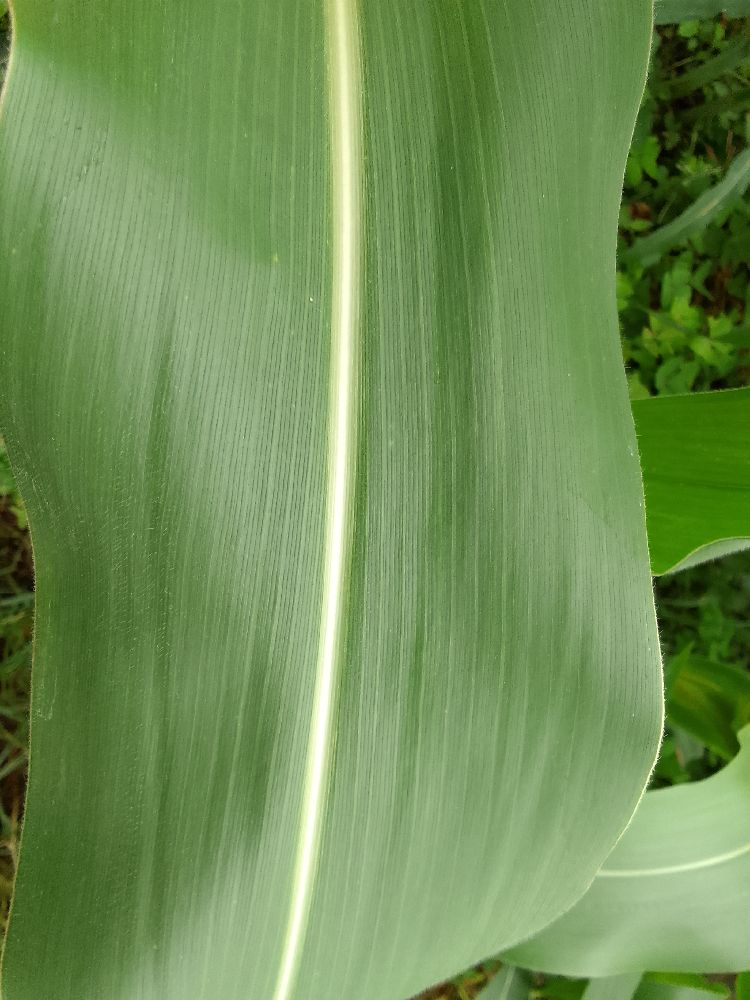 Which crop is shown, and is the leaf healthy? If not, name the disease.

maize, healthy
